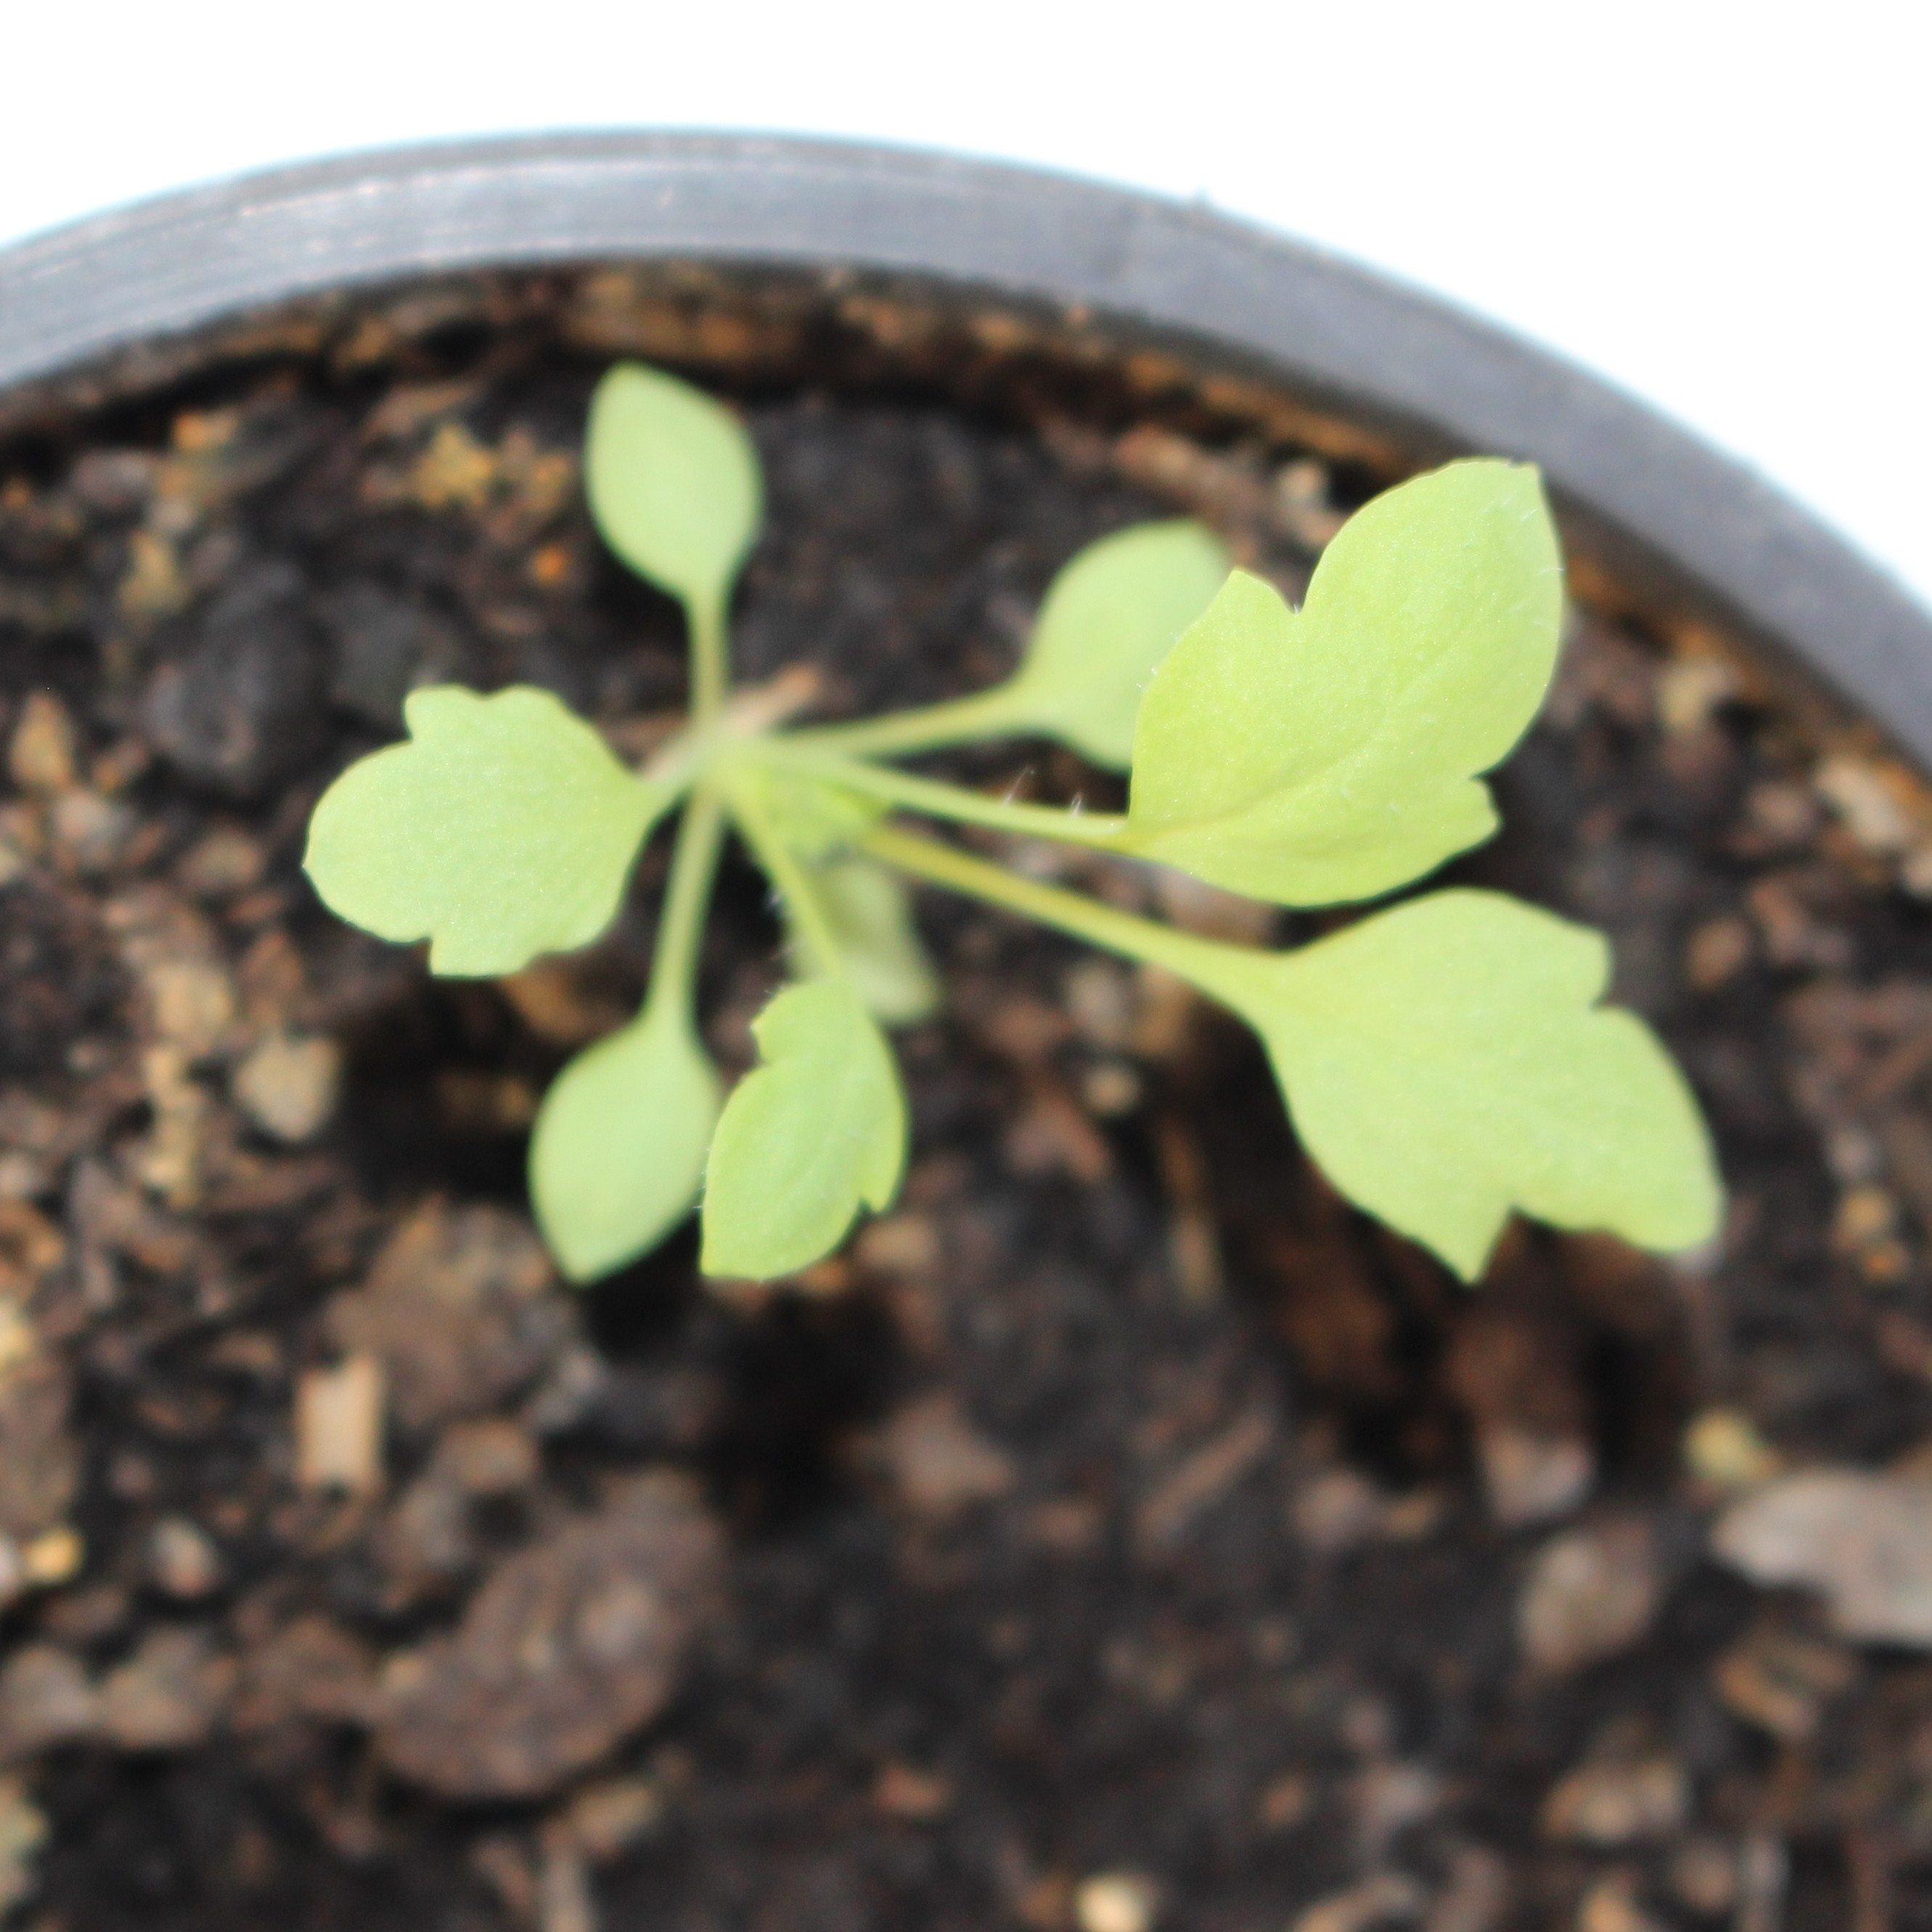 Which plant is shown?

Papaver rhoeas
